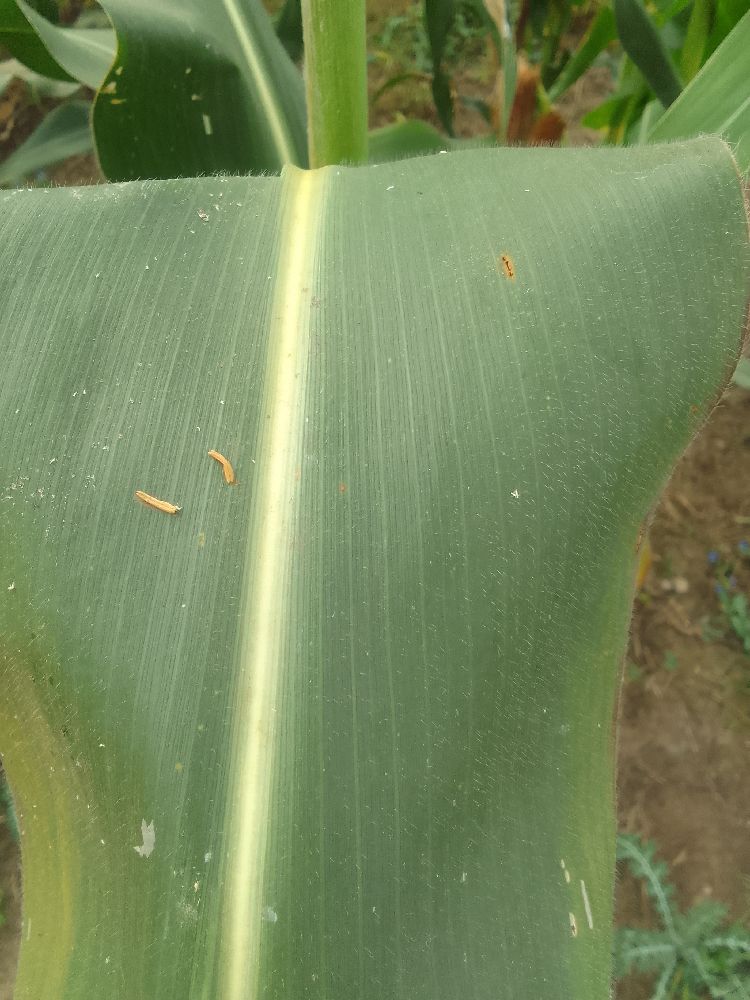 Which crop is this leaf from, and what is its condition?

maize, healthy
